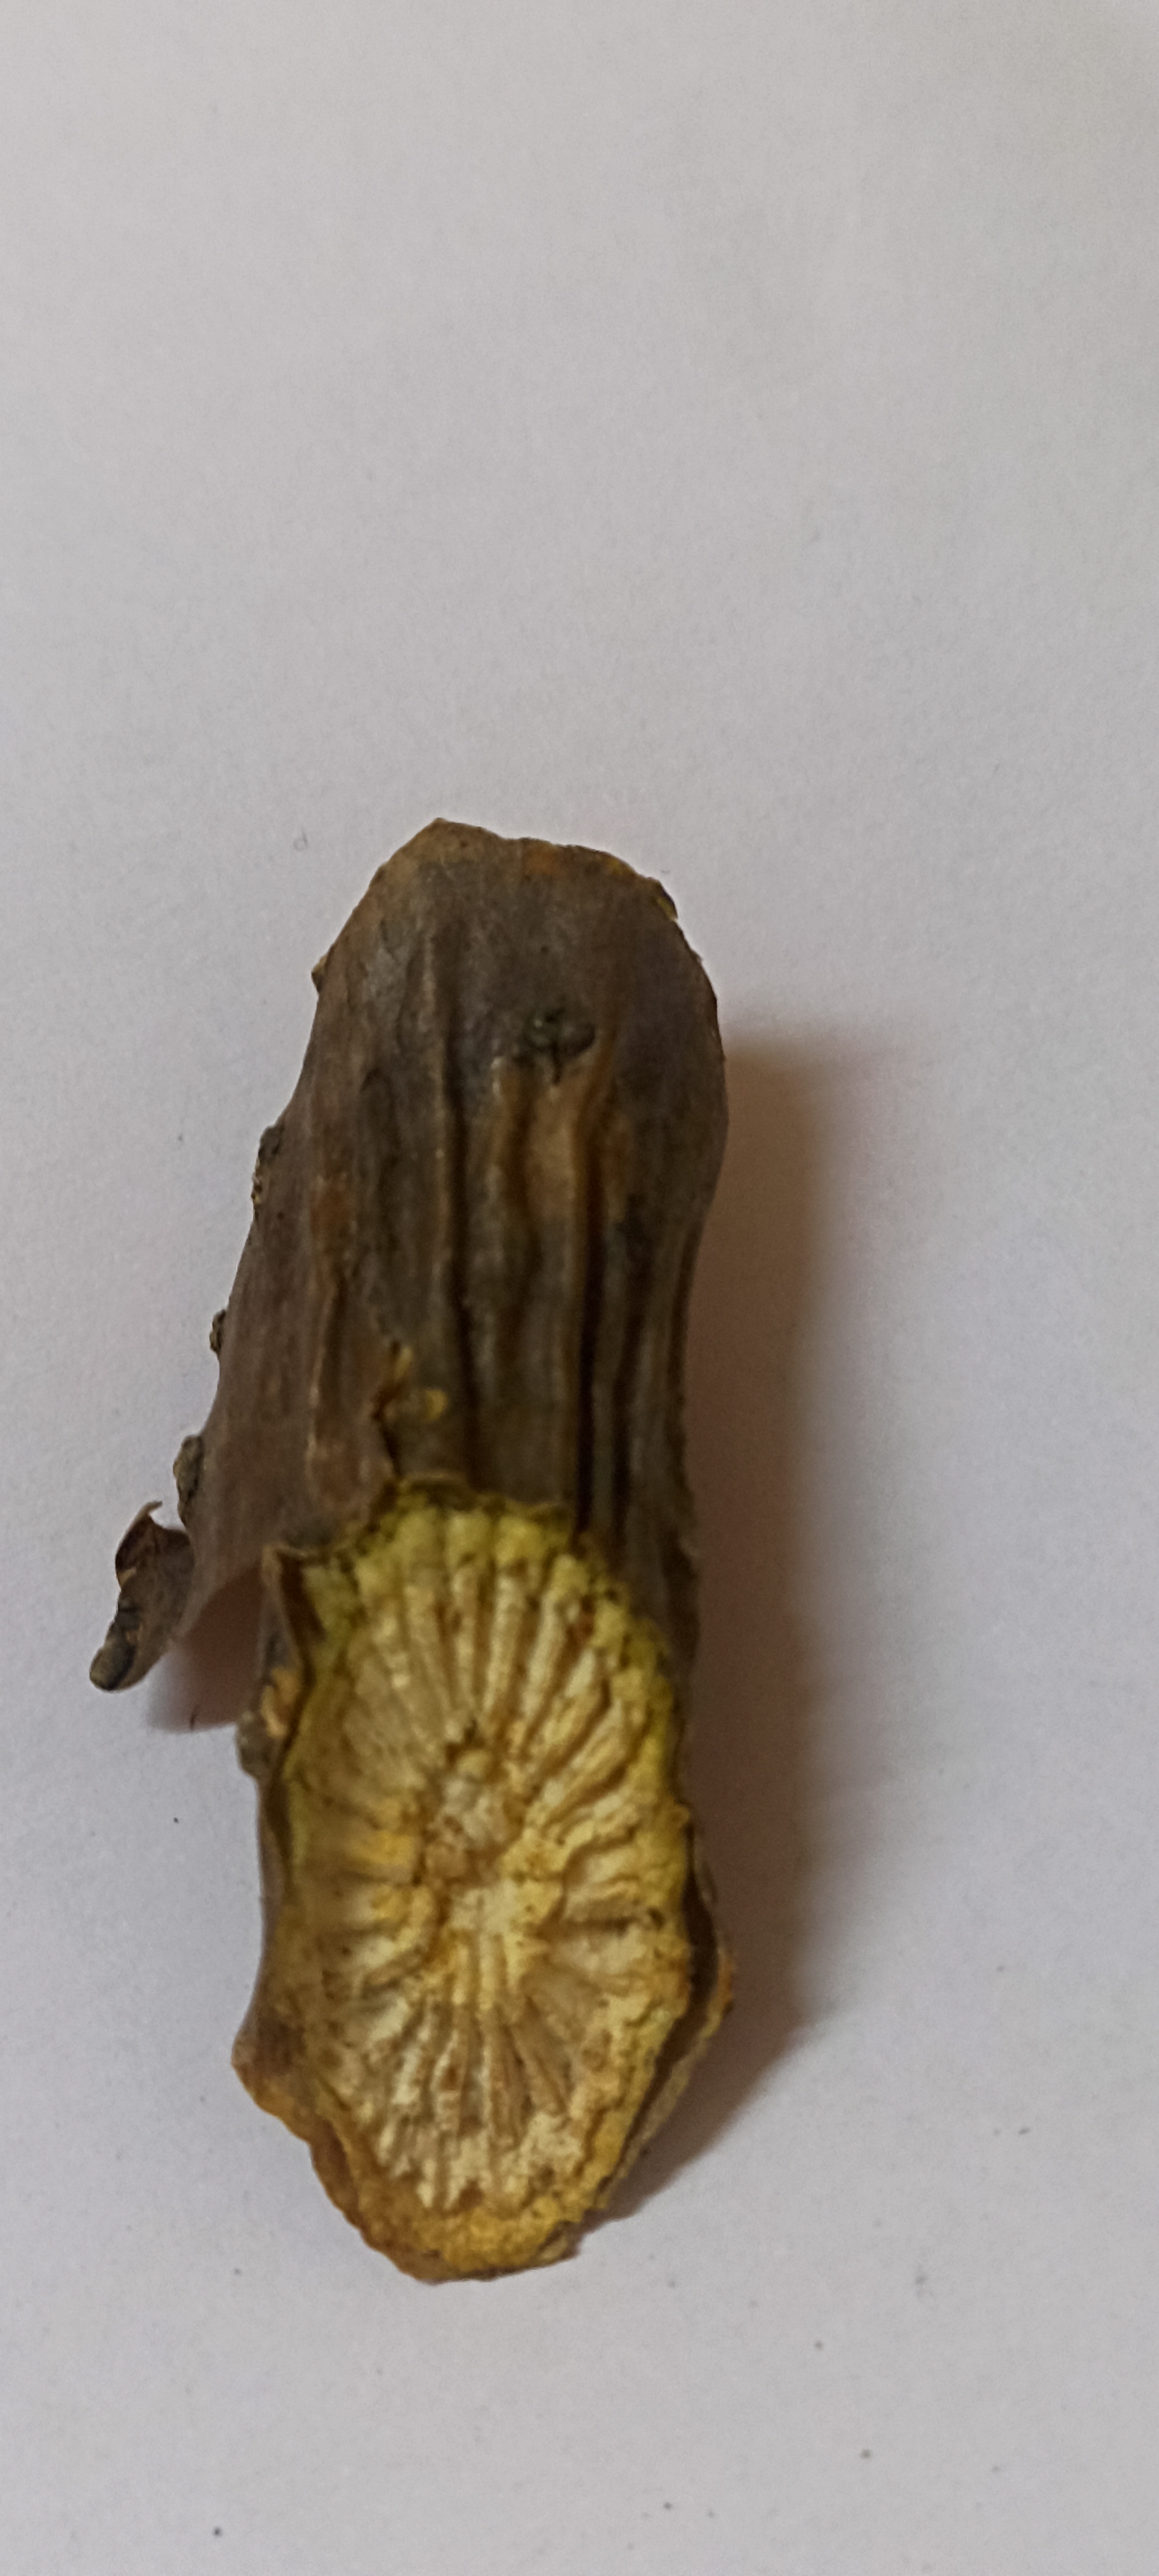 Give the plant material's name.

gulvel
